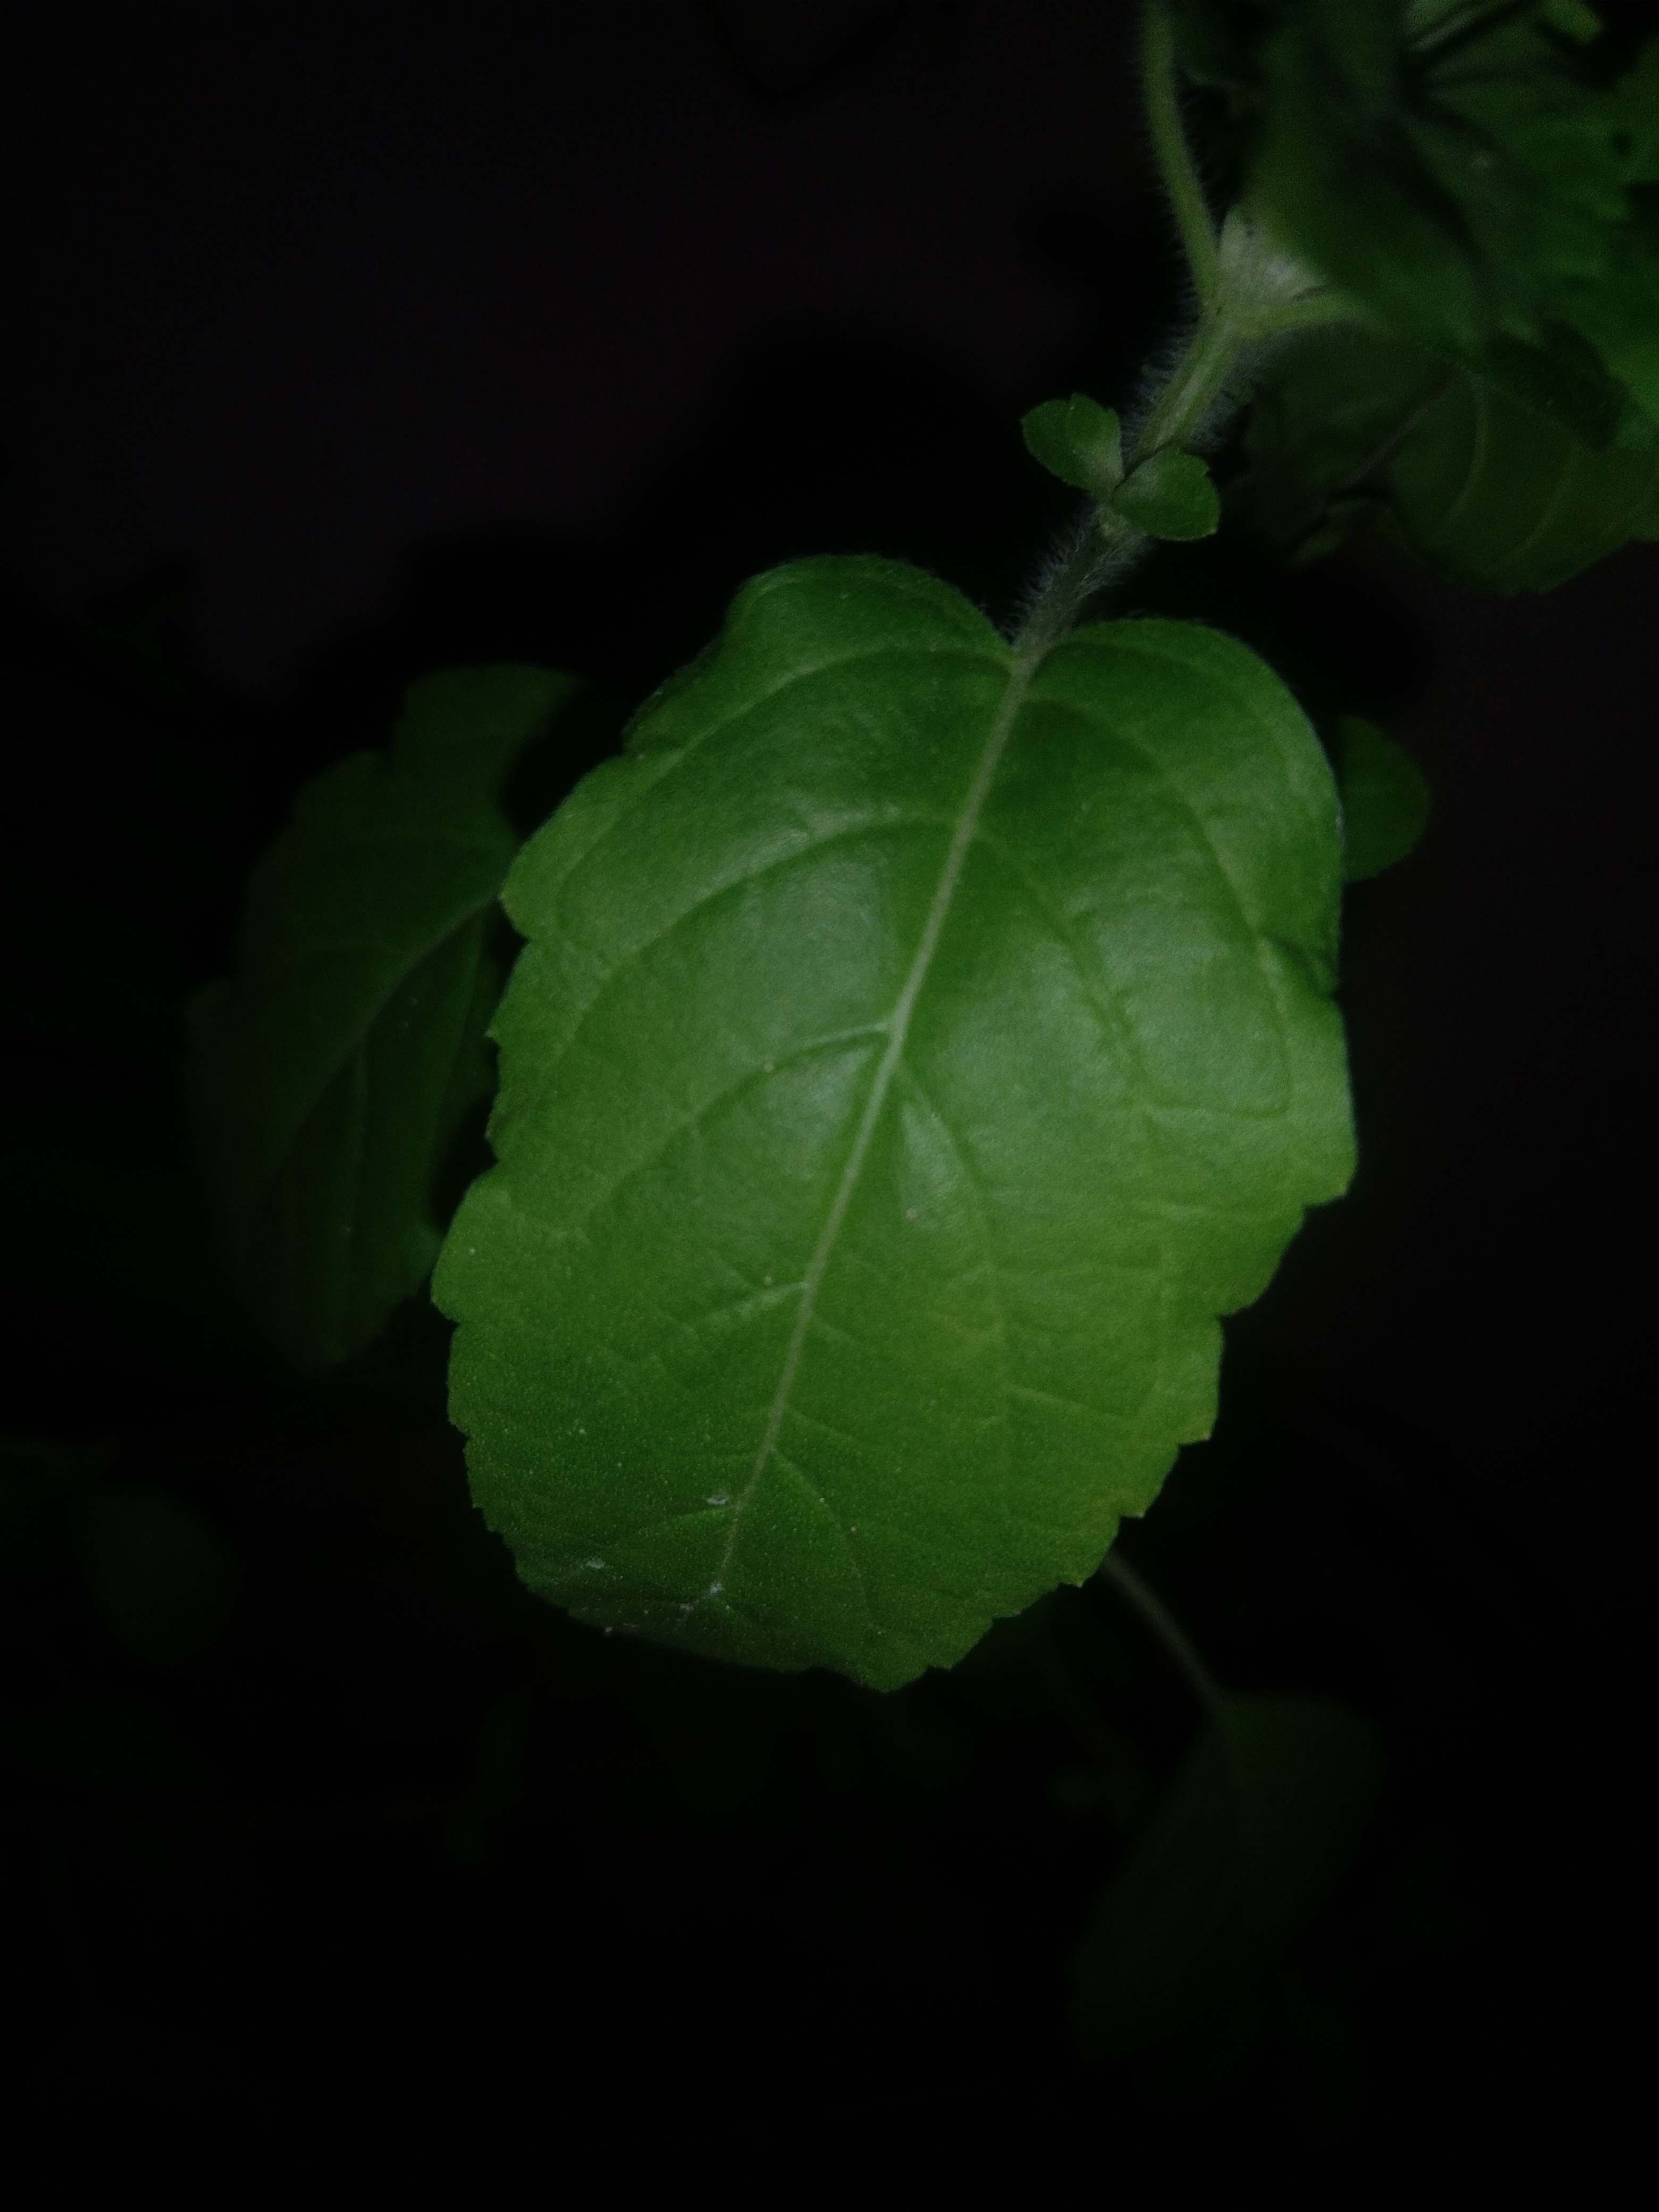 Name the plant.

tulshi
